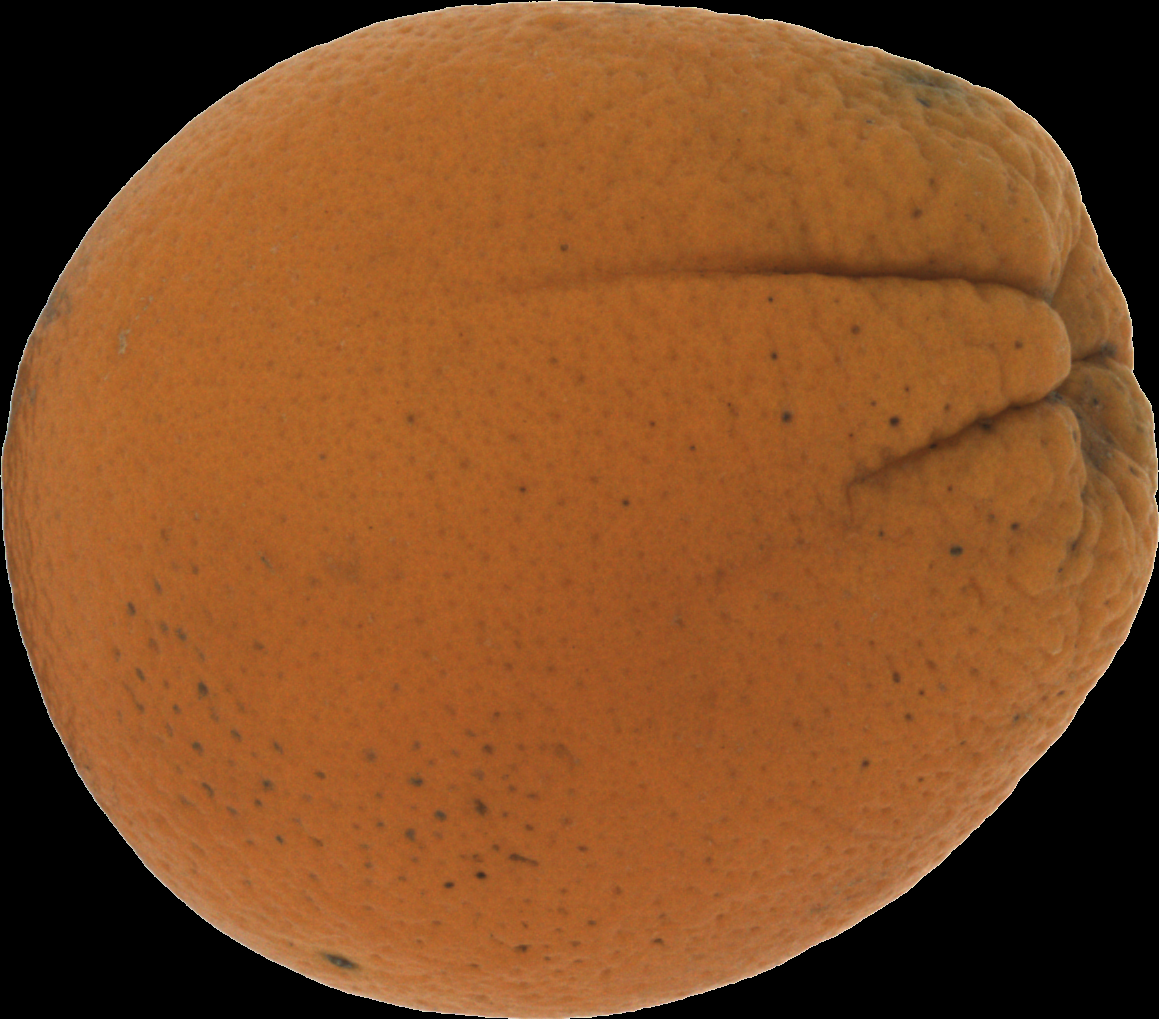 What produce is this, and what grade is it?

orange, bad
